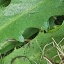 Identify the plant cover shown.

structured weed
